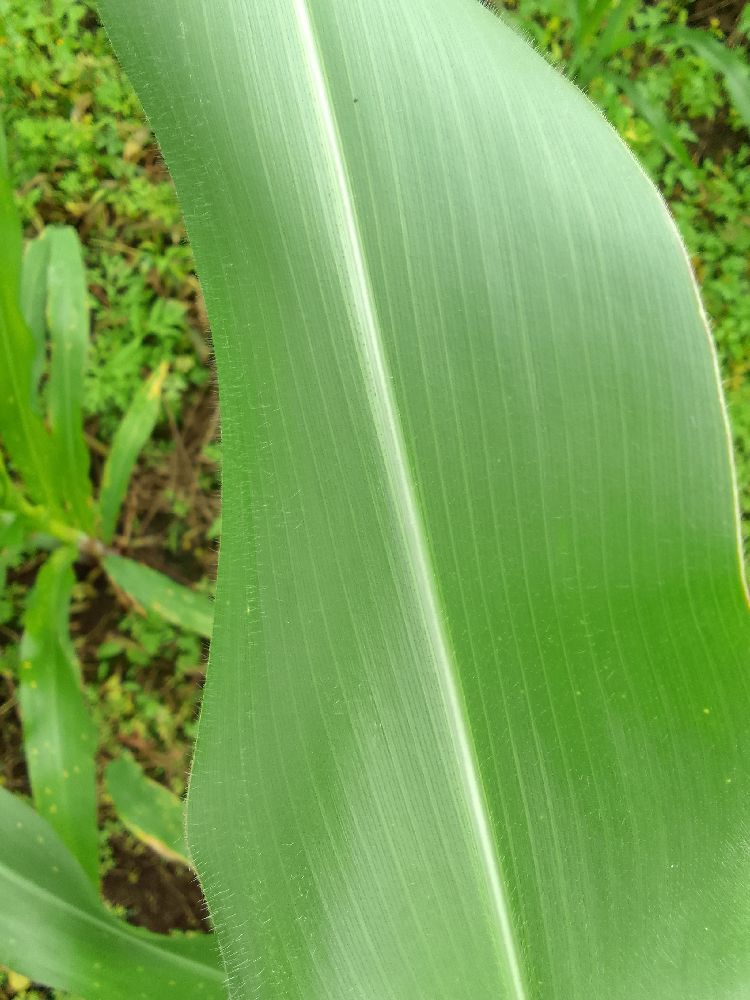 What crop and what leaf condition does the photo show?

maize, healthy
